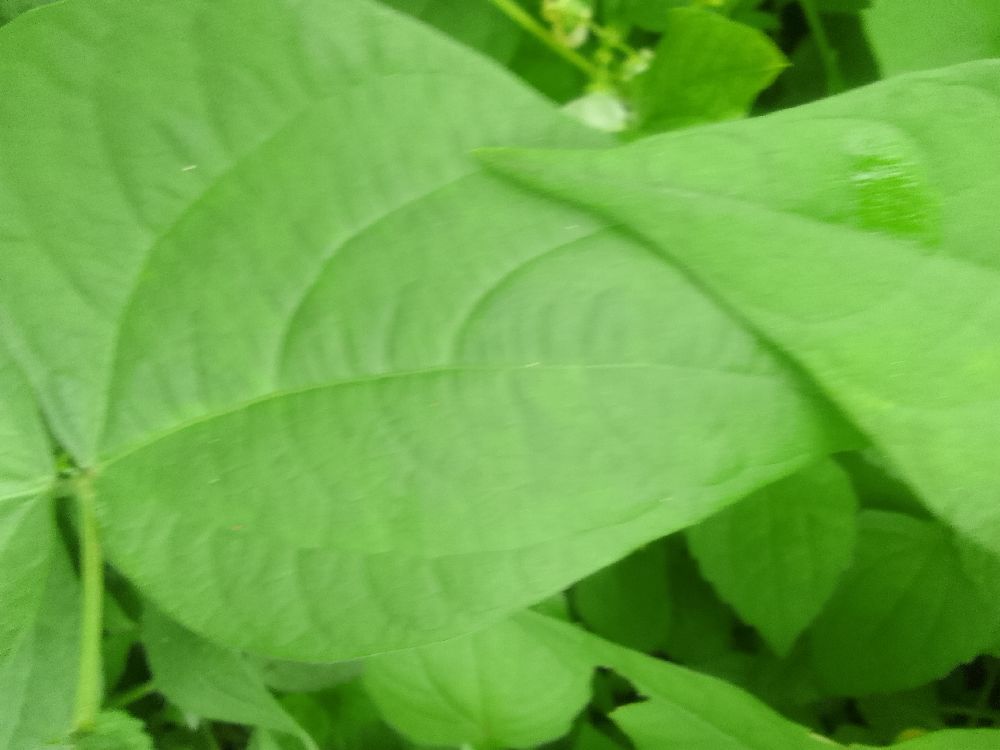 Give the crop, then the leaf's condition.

common bean, healthy
